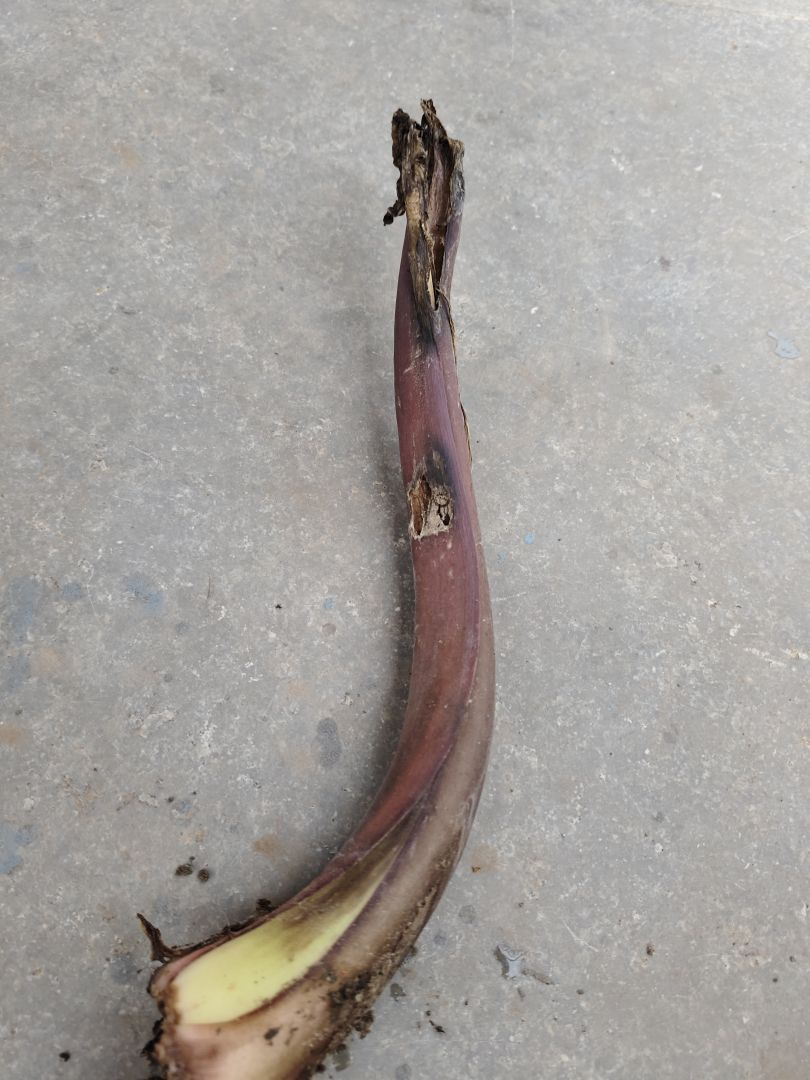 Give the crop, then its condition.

taro, root rot
